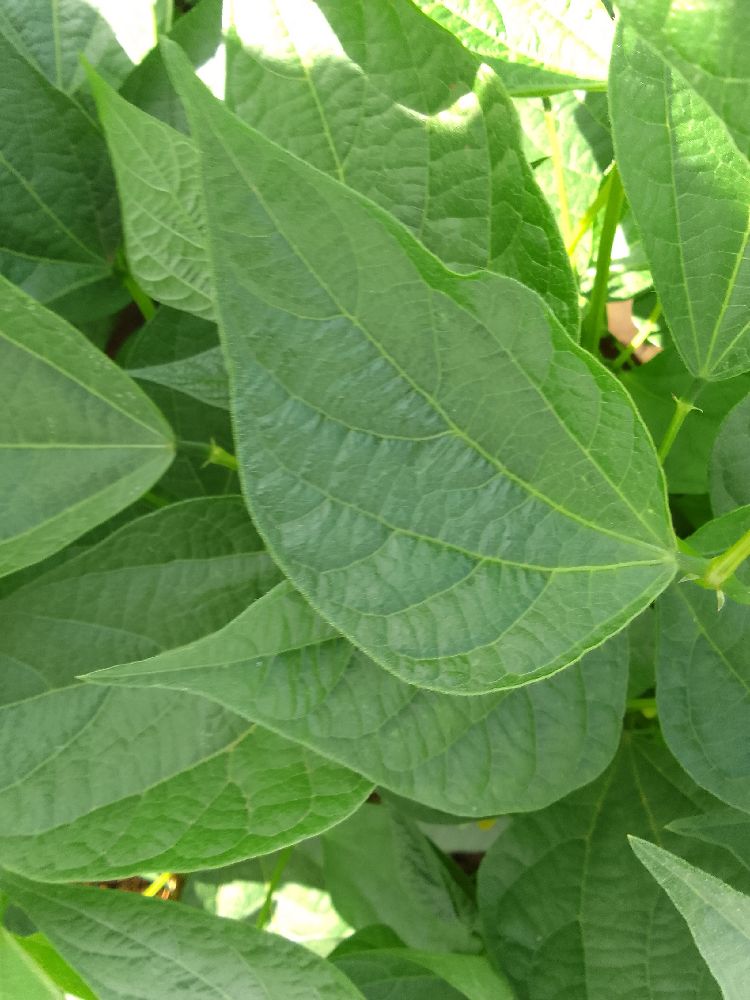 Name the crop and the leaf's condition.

common bean, healthy
